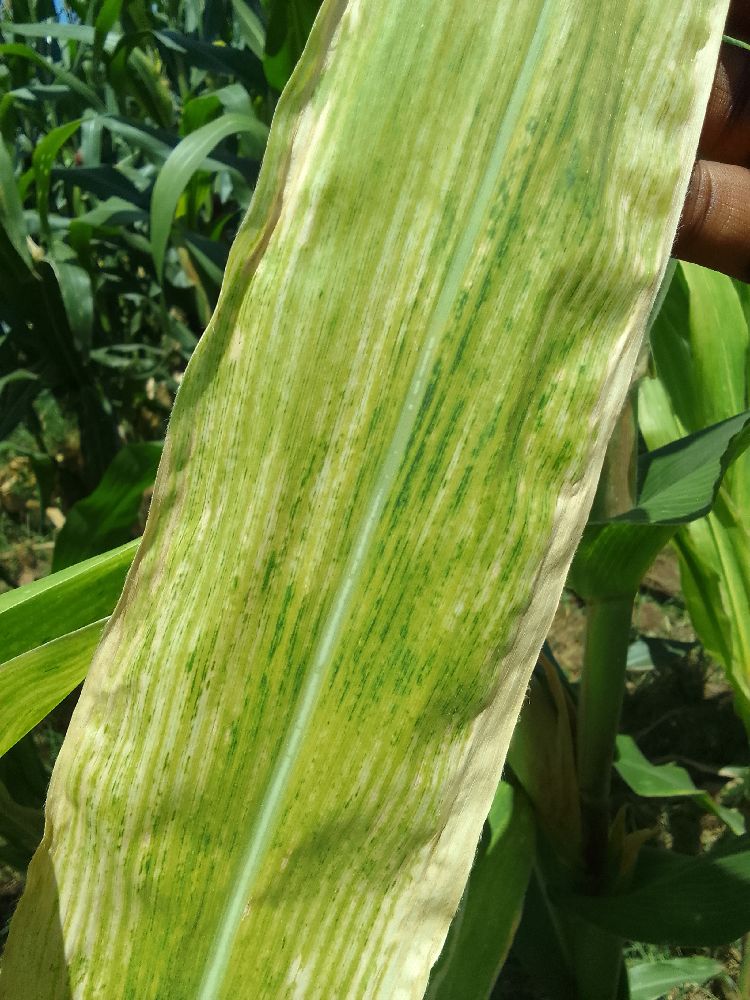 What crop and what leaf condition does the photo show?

maize, maize lethal necrosis
